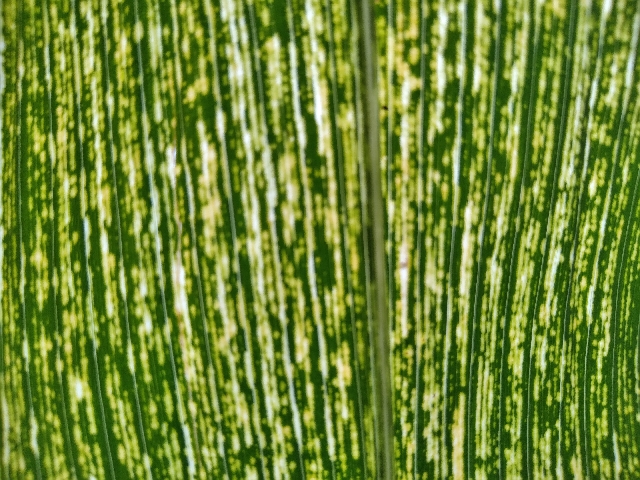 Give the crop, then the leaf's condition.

maize, maize streak virus
